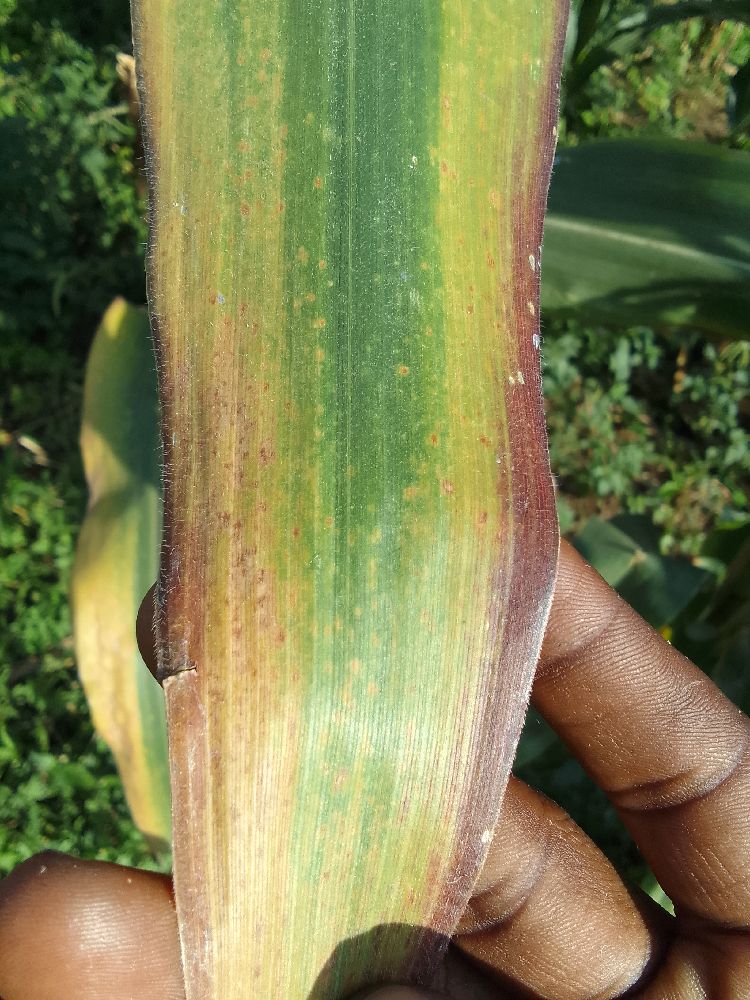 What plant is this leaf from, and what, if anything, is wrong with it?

maize, maize lethal necrosis
